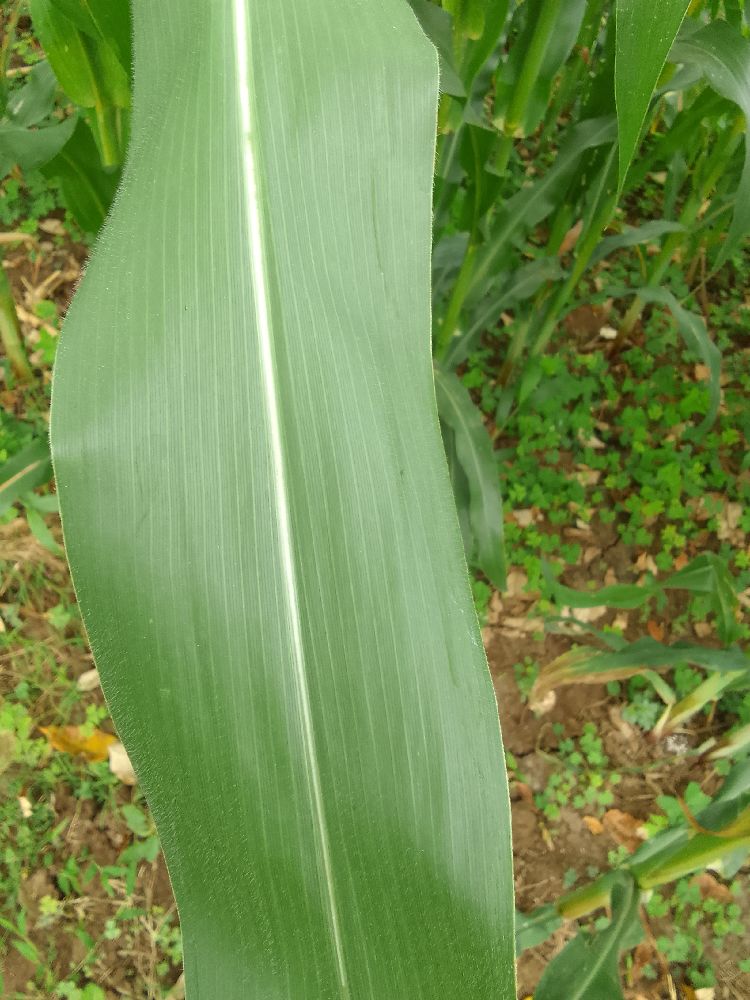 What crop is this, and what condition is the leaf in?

maize, healthy
